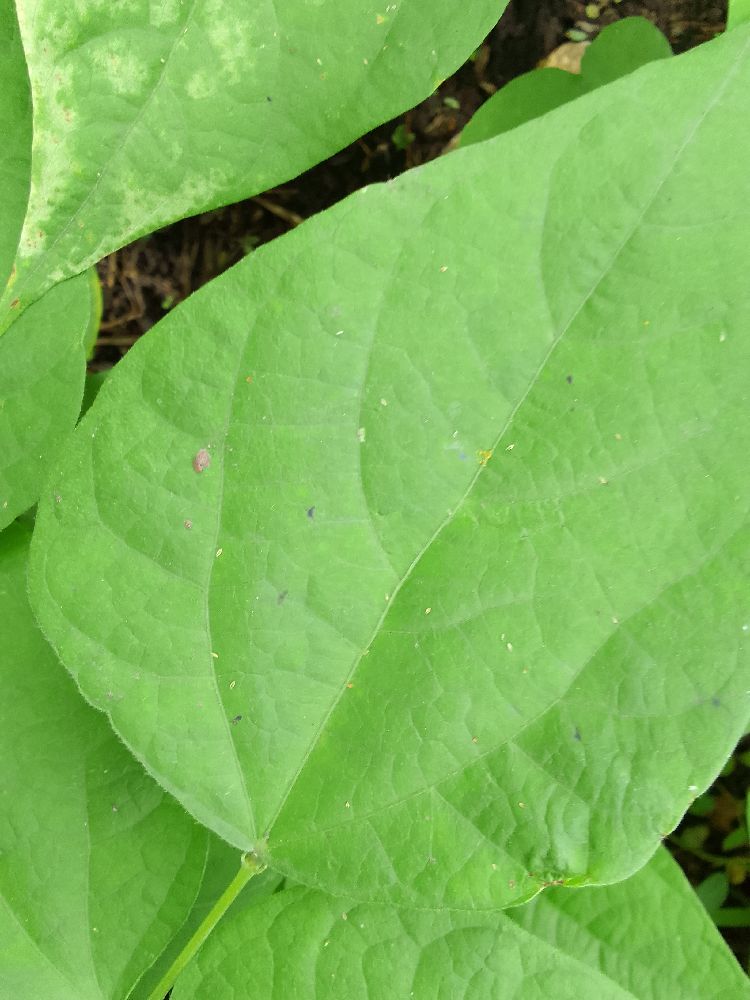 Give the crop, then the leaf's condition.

common bean, healthy
